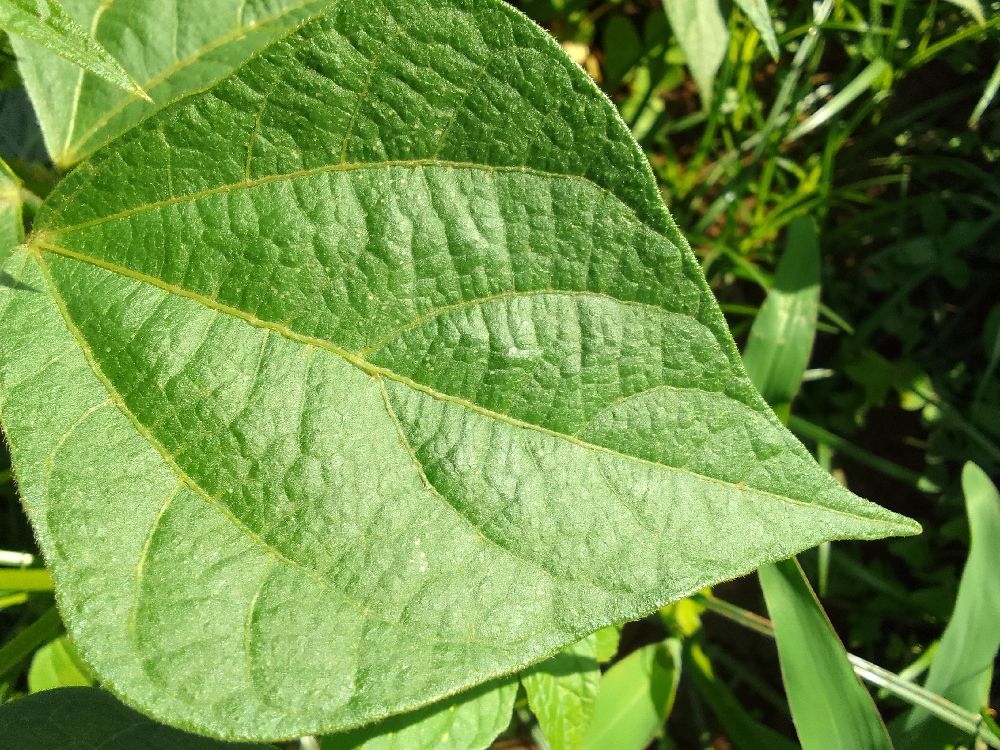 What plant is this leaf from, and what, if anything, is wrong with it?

common bean, healthy
